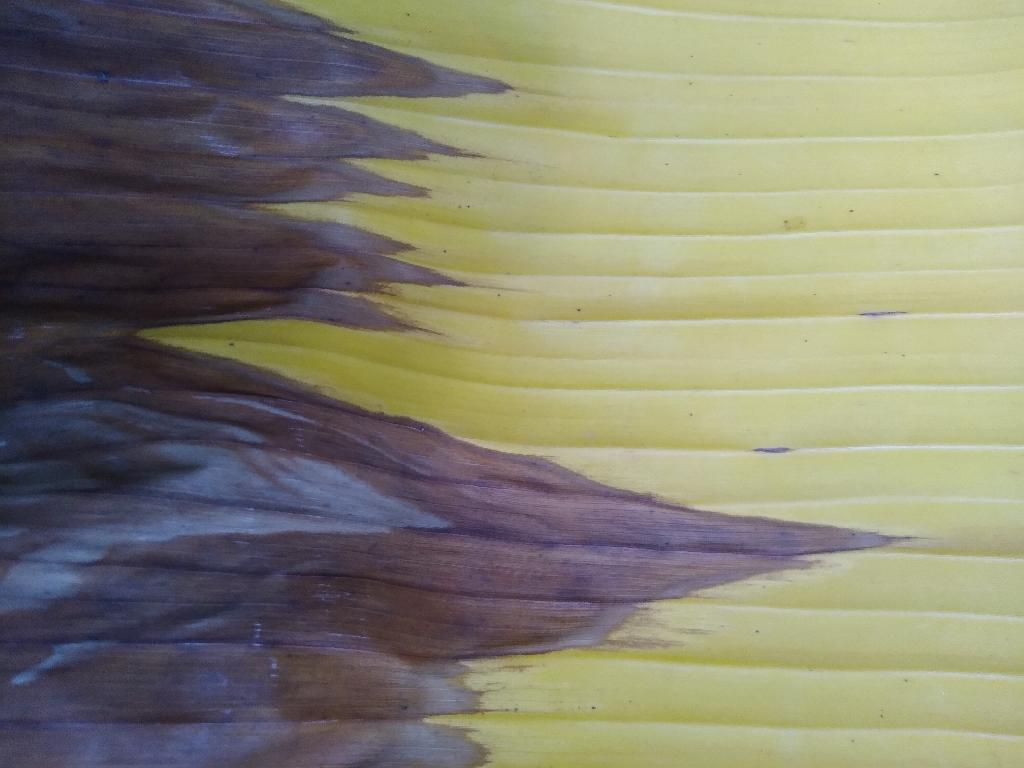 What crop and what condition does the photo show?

banana, fusarium wilt race 1
